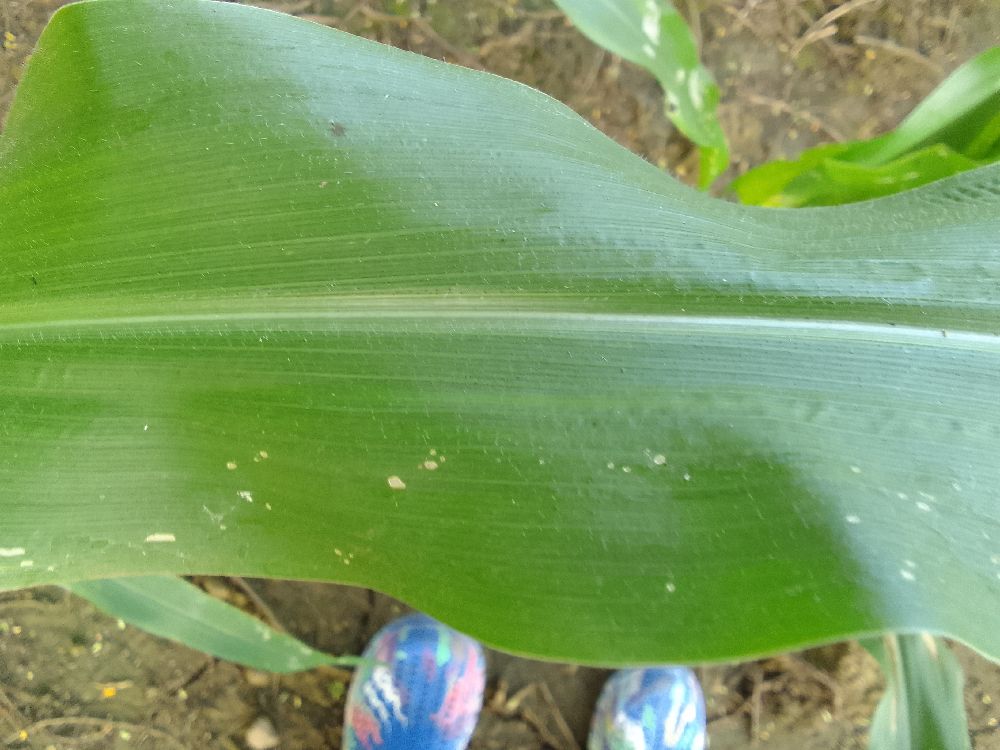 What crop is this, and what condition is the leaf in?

maize, healthy
